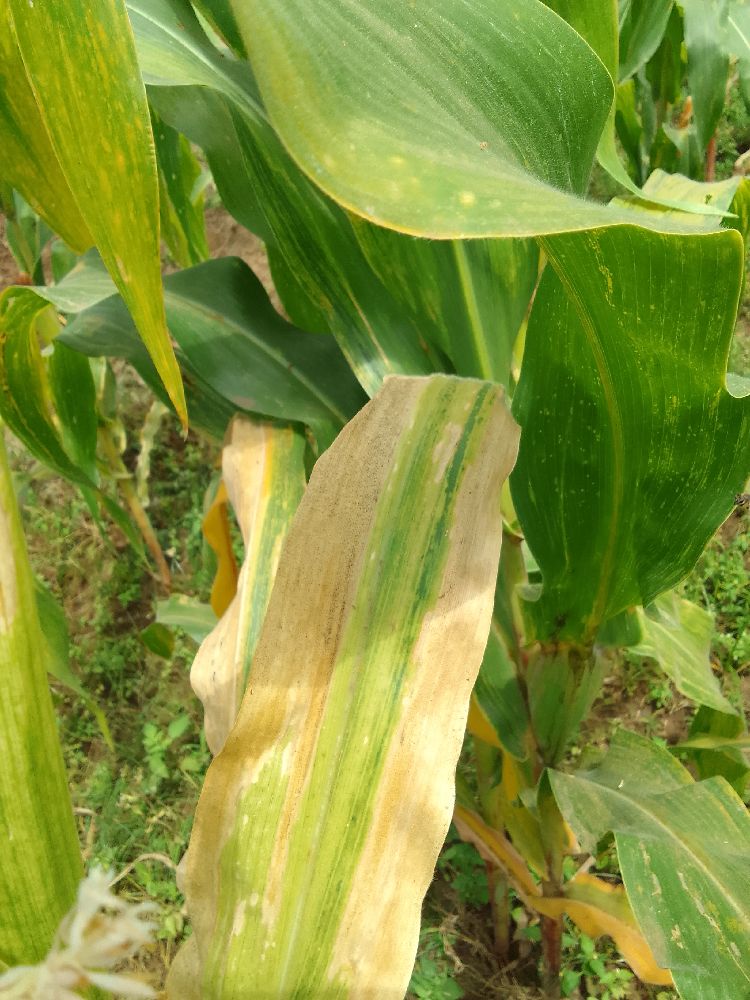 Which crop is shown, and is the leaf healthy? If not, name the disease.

maize, maize lethal necrosis
